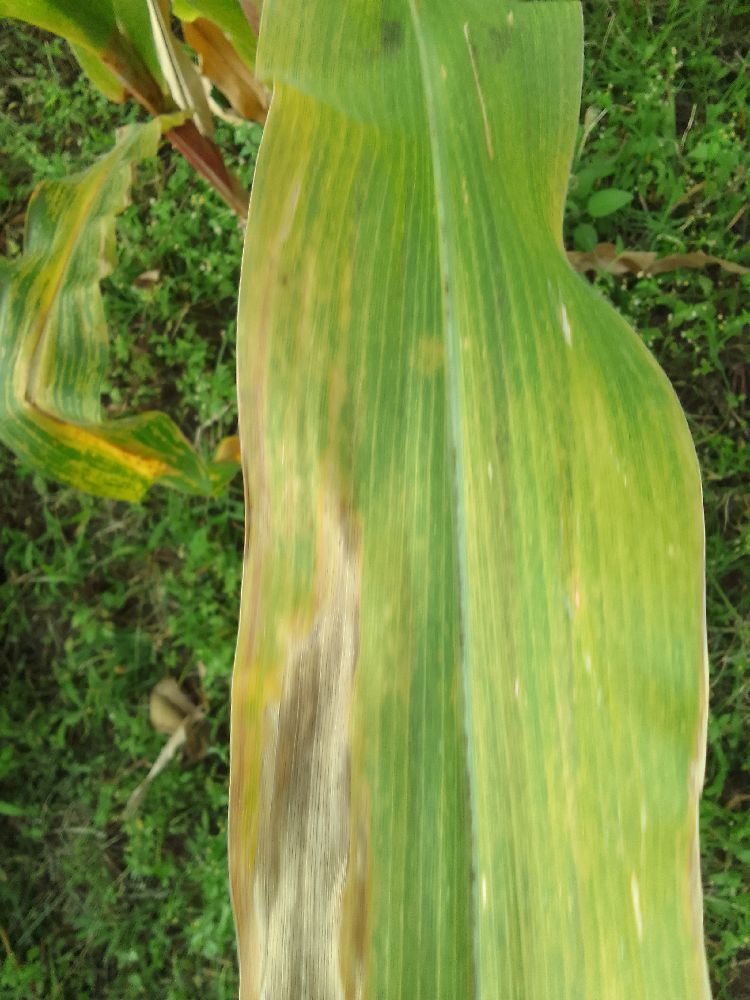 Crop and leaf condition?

maize, maize lethal necrosis
